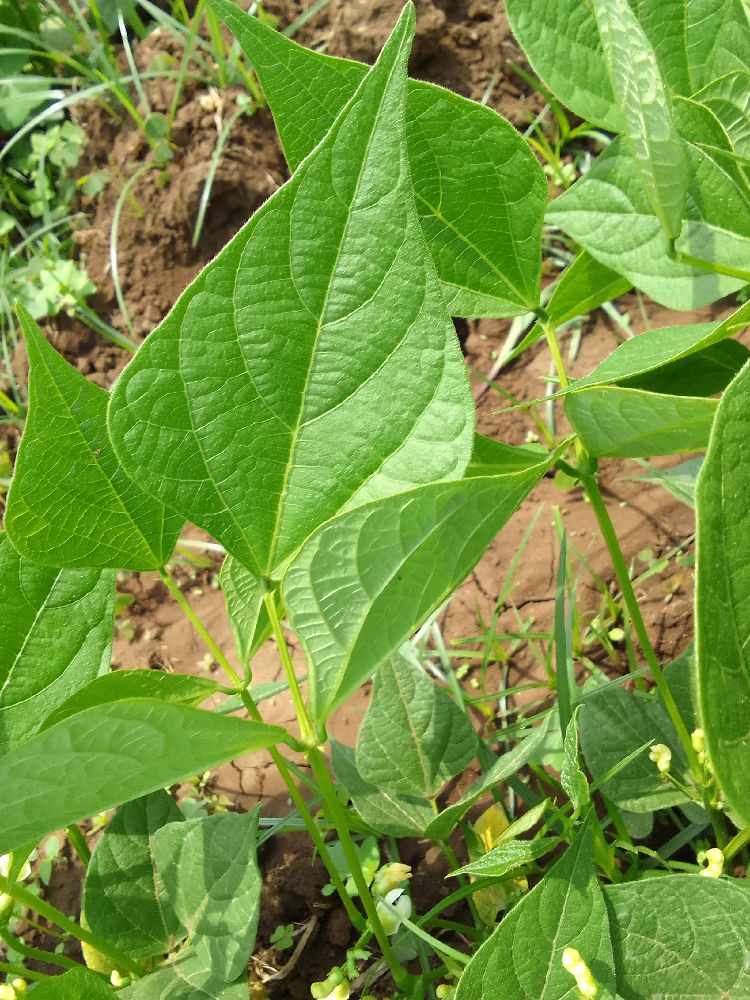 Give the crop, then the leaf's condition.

common bean, healthy
